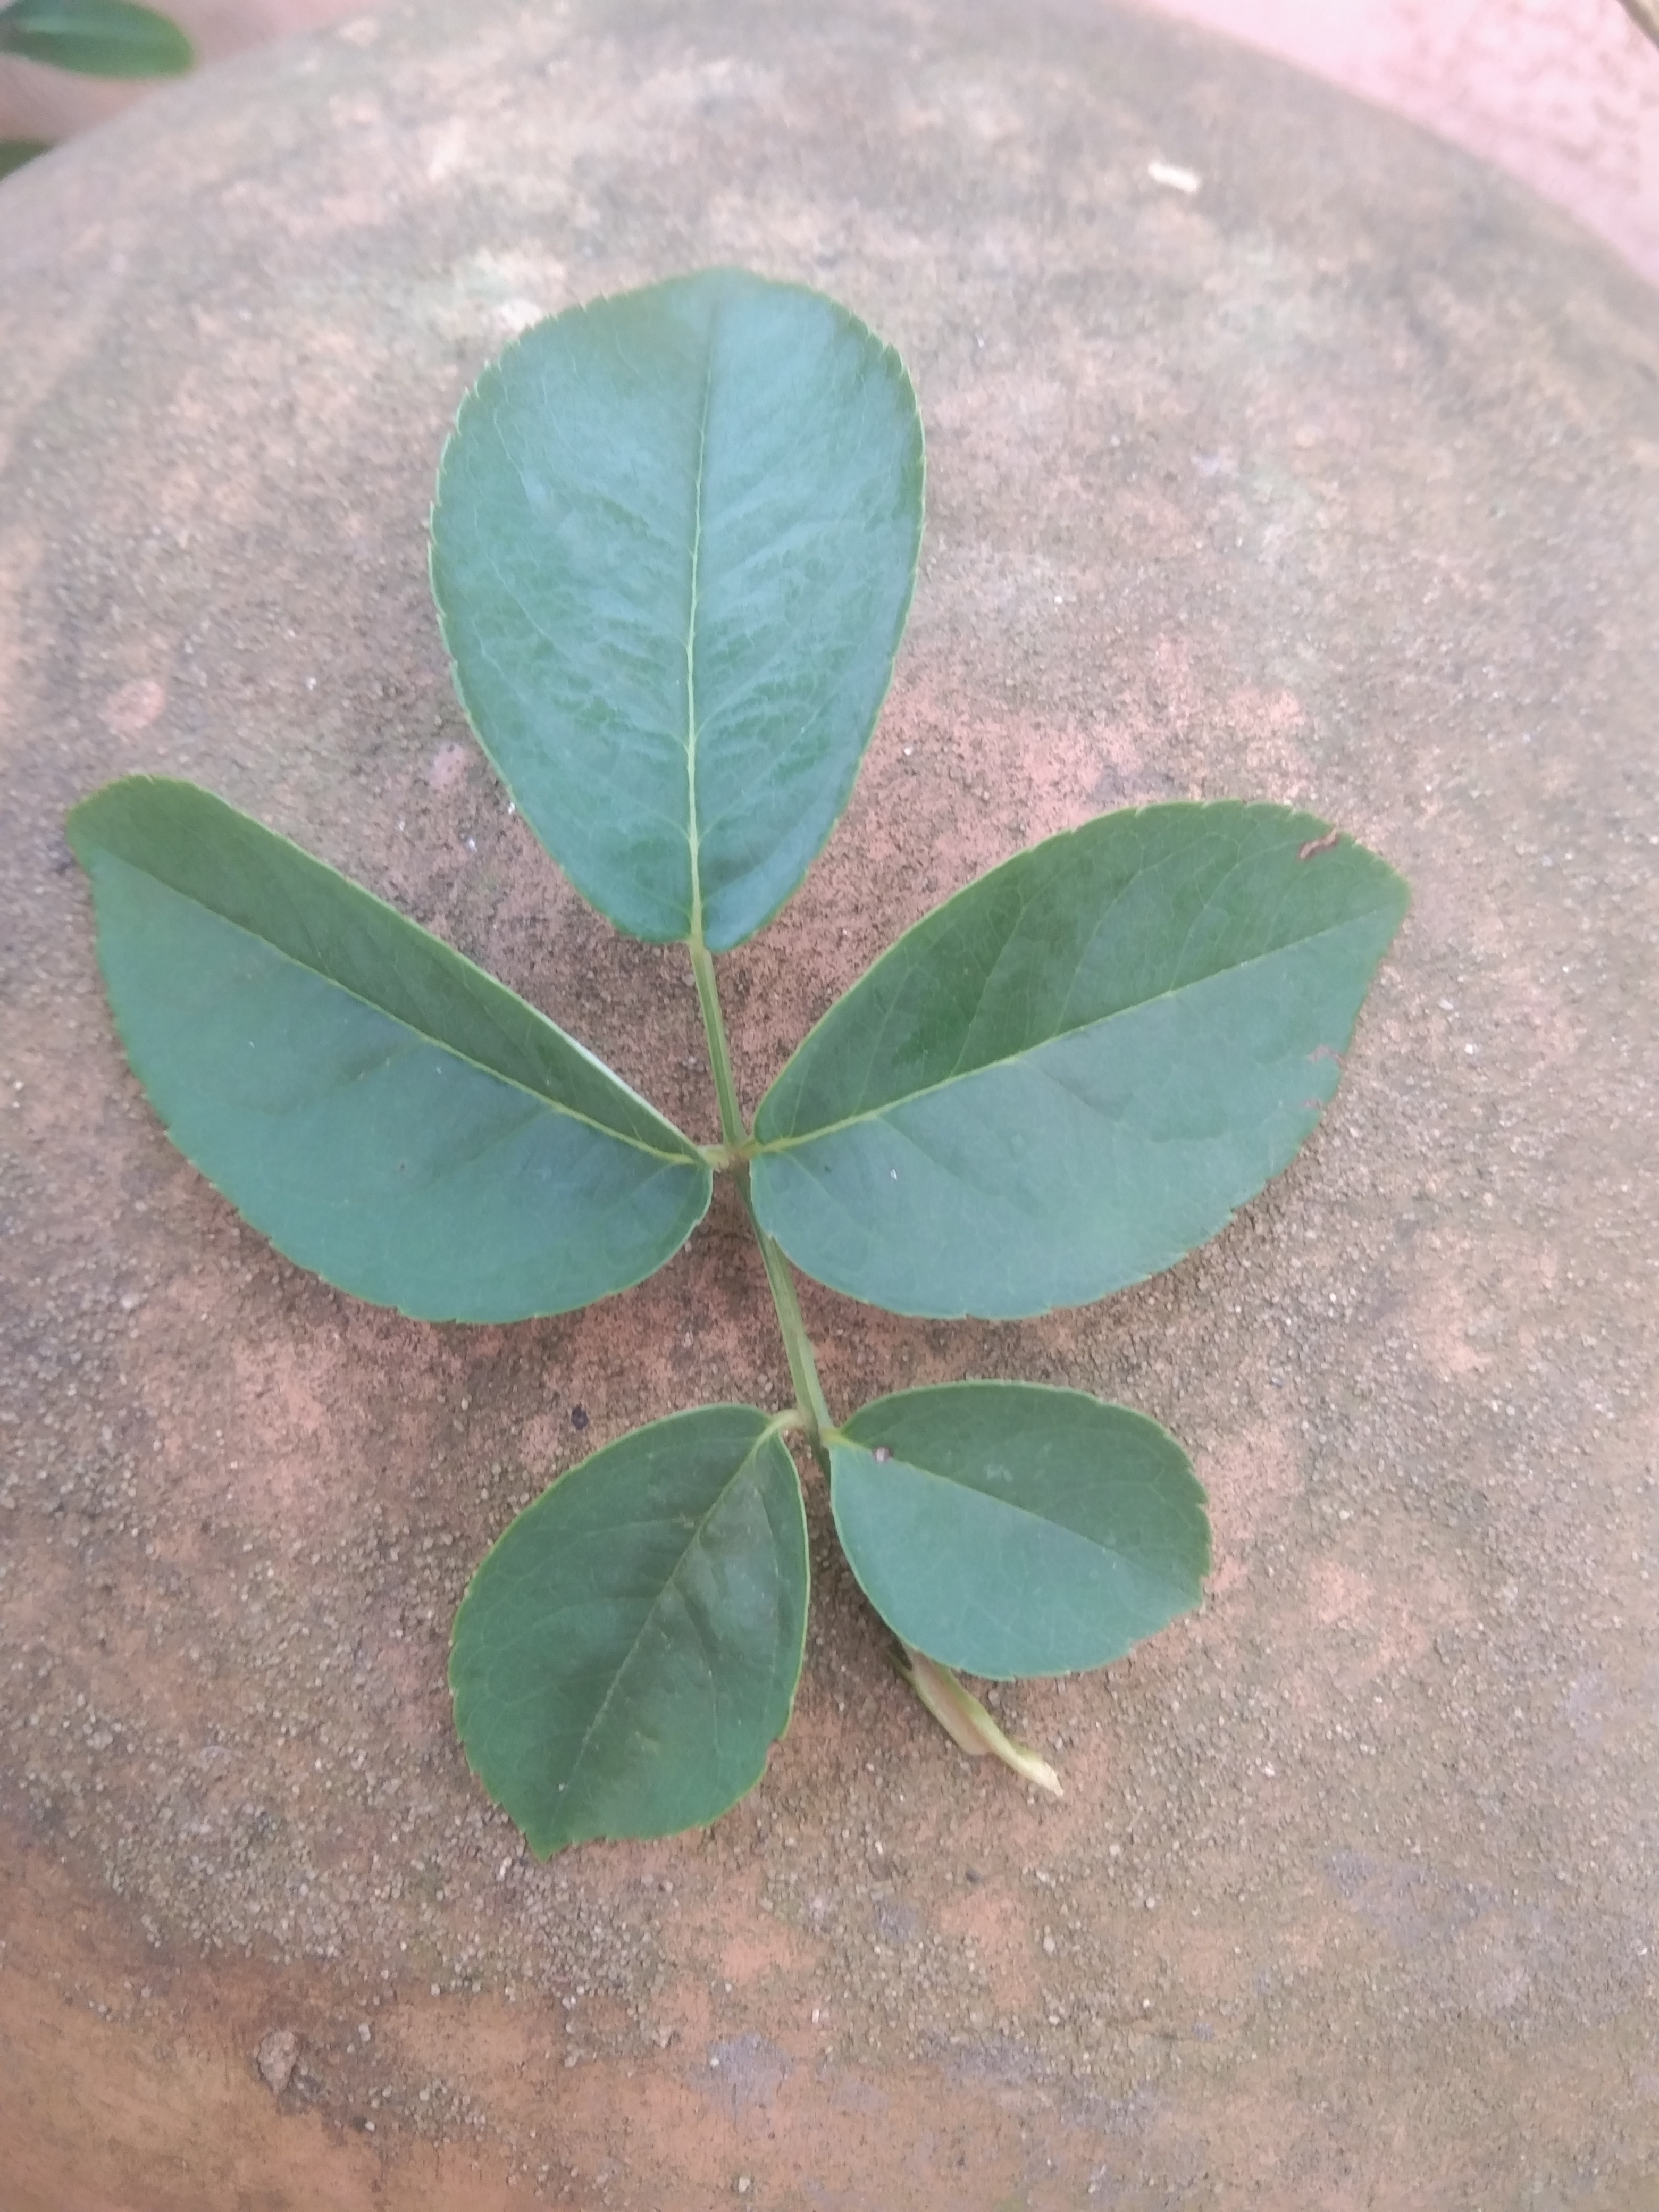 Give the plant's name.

rose
